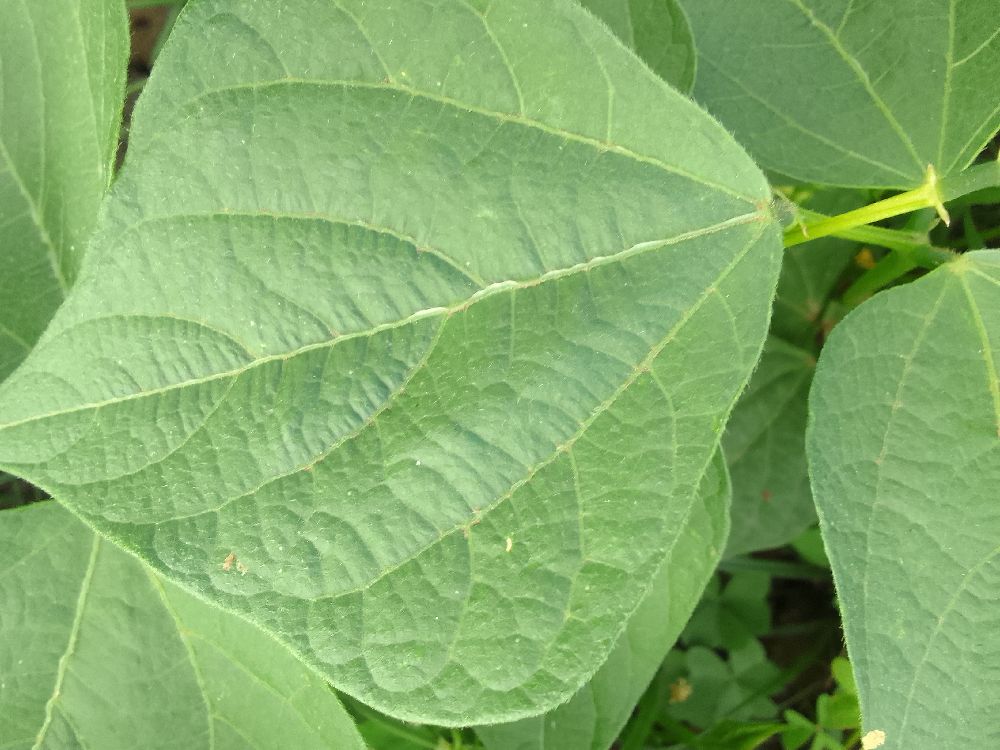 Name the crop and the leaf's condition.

common bean, healthy
